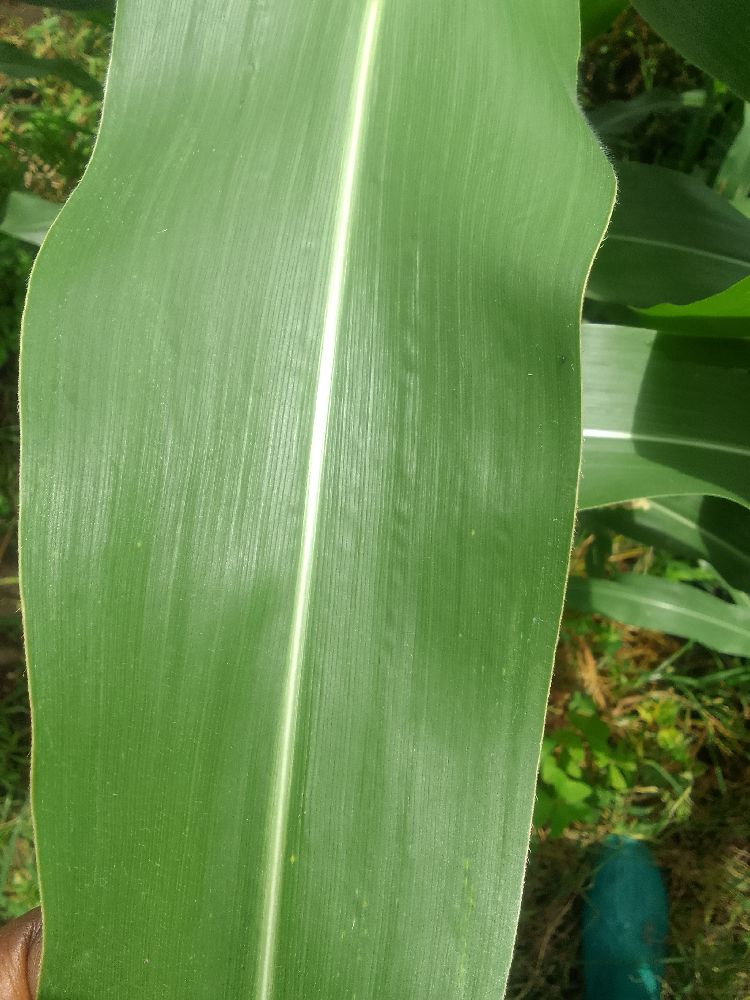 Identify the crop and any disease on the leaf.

maize, healthy
